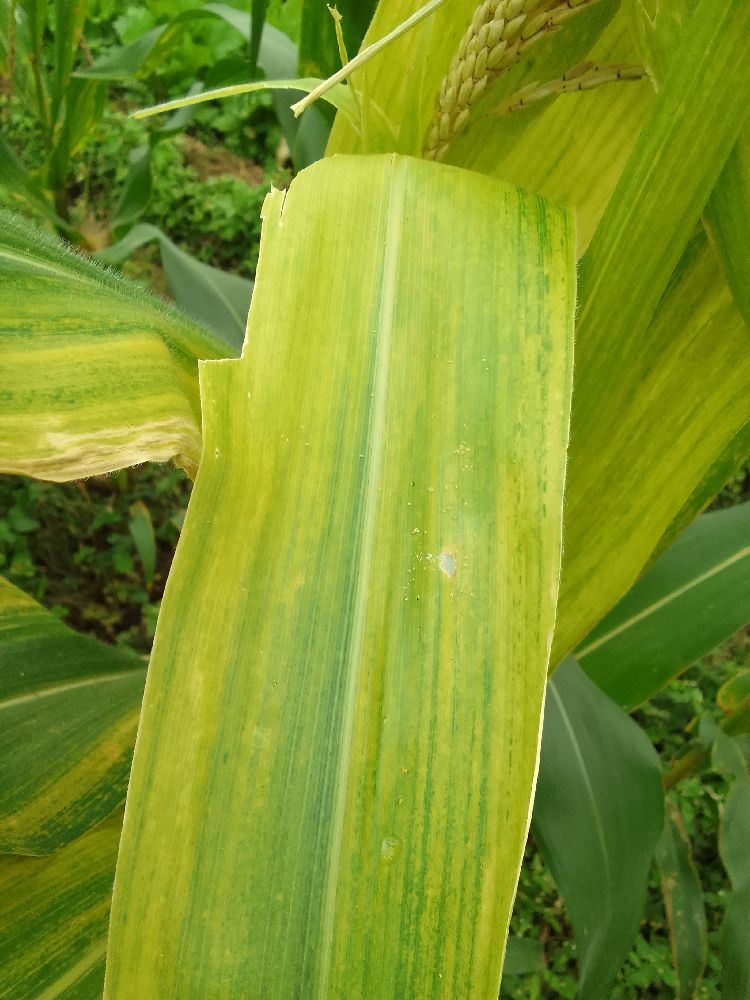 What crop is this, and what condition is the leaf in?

maize, maize lethal necrosis
